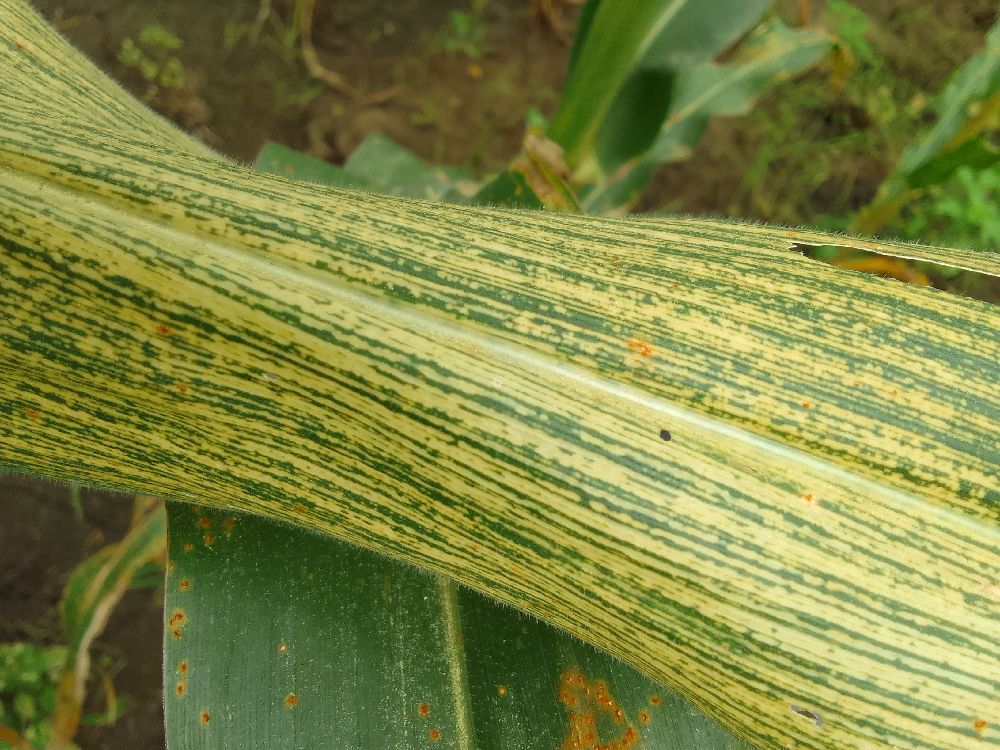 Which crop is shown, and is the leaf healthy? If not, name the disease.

maize, maize streak virus
